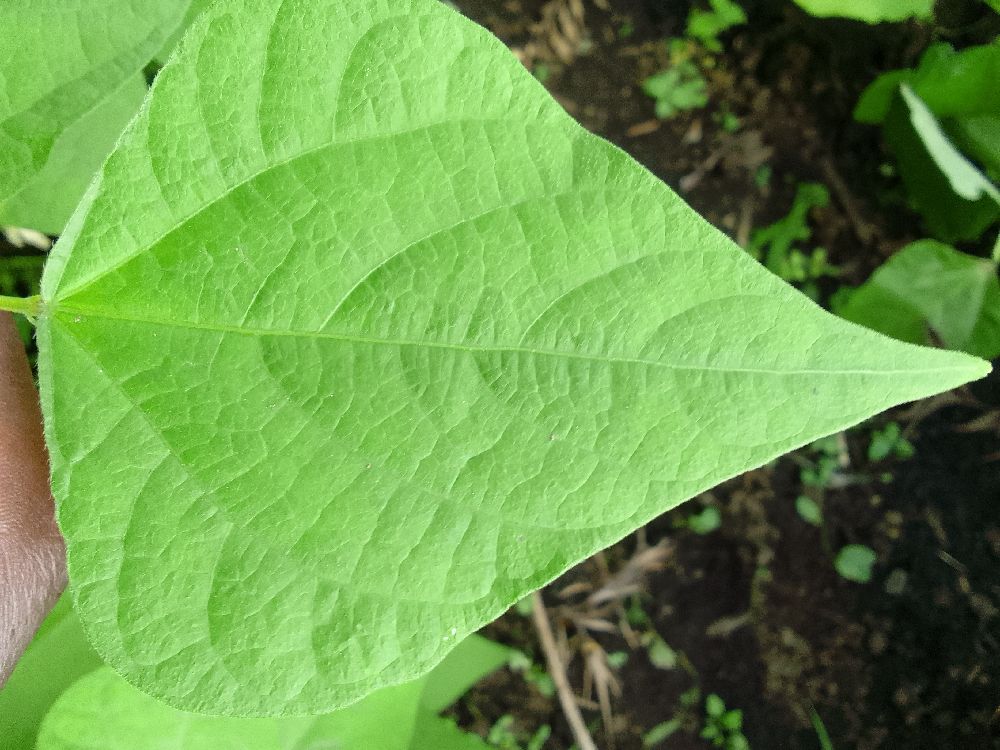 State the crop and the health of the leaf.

common bean, healthy
